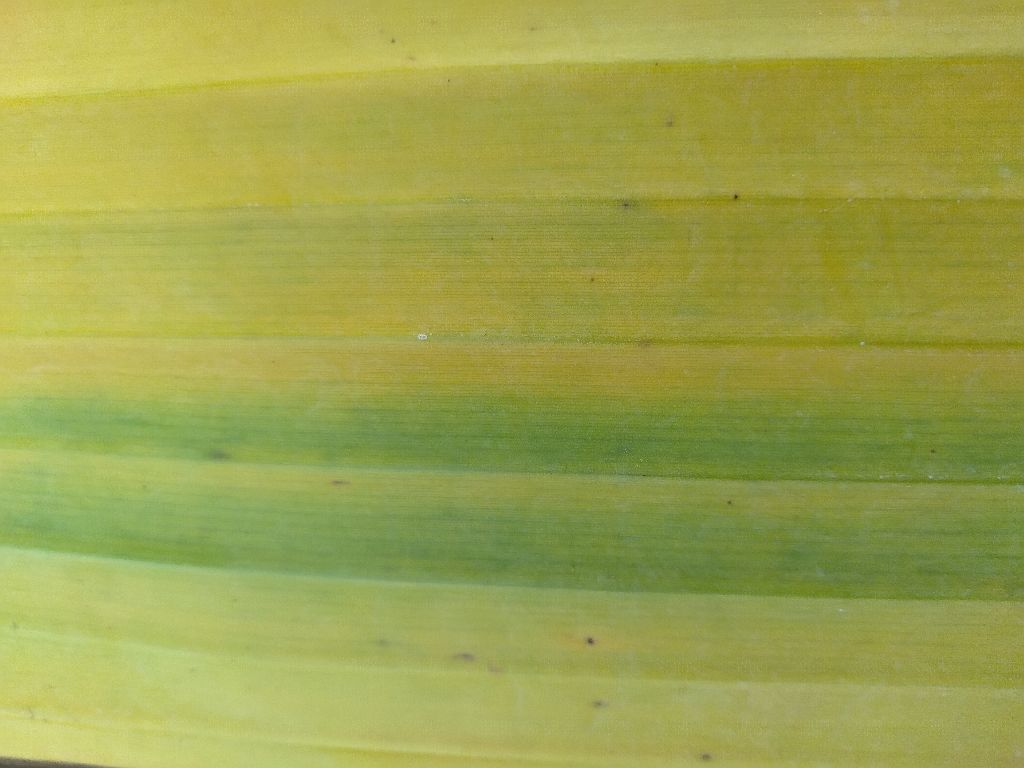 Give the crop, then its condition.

banana, fusarium wilt race 1
